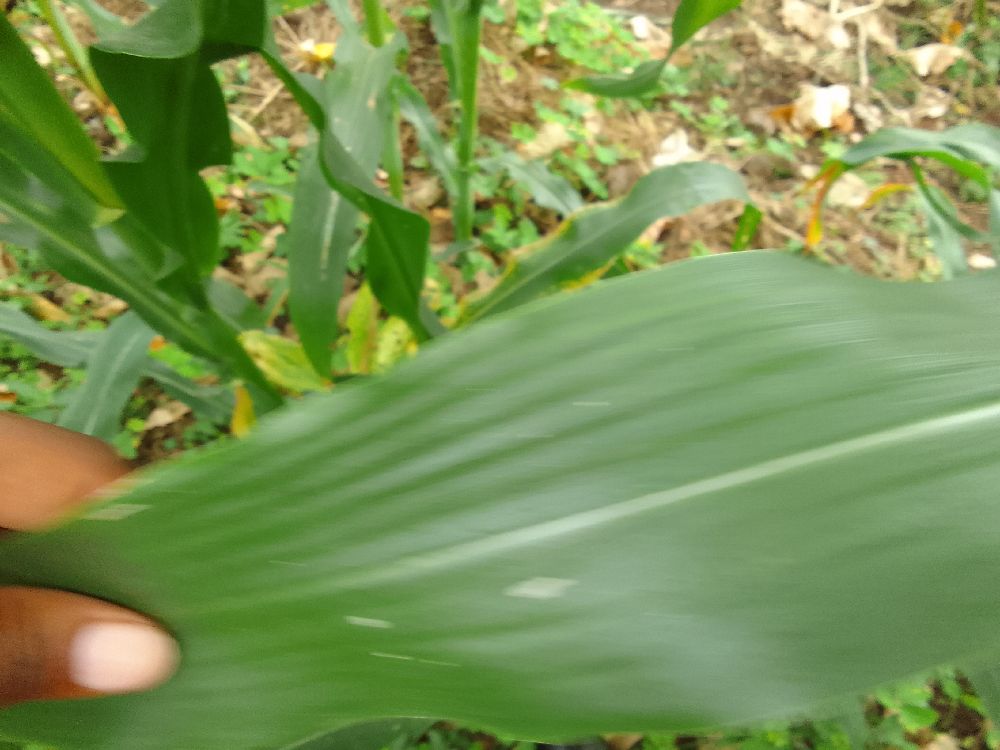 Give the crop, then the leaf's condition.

maize, healthy
